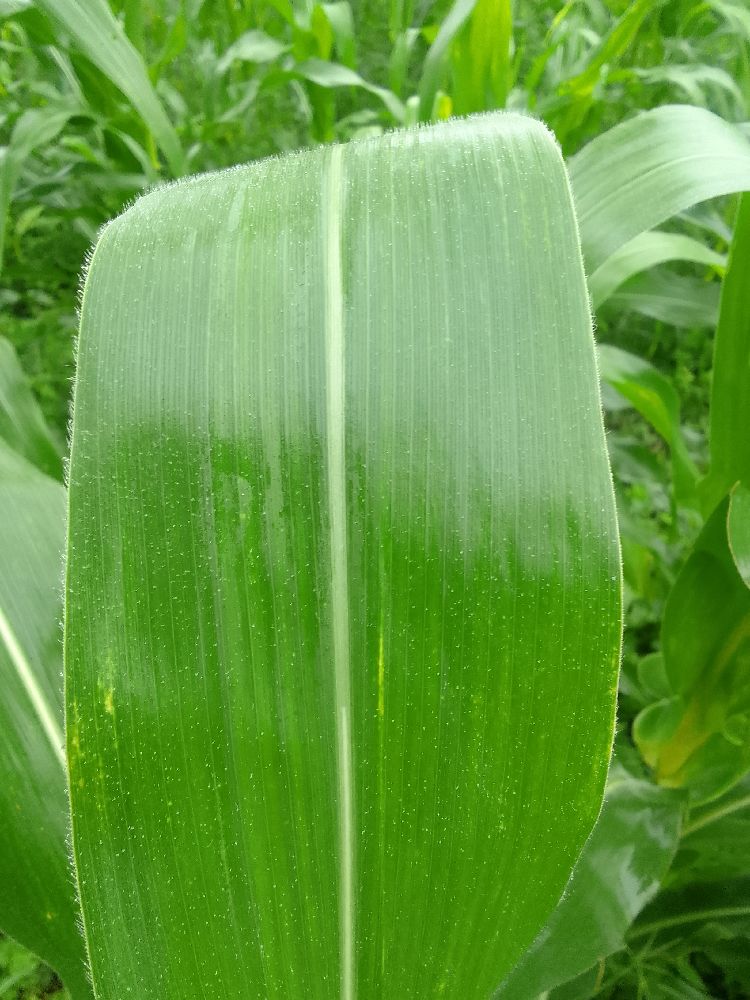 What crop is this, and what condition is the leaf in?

maize, healthy
